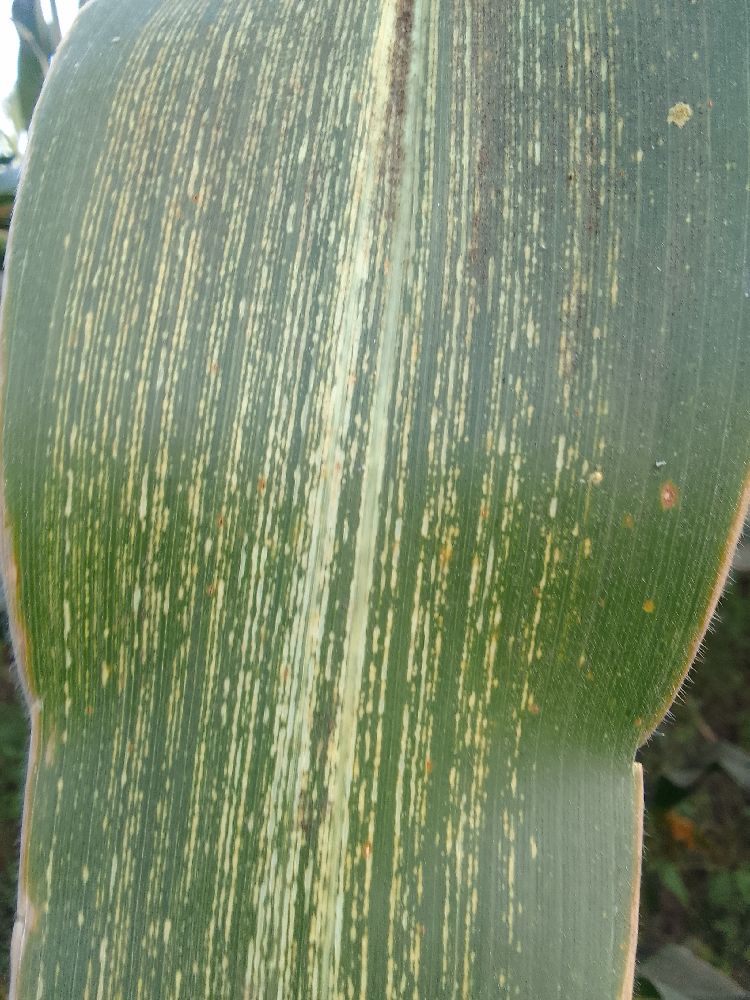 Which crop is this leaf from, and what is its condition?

maize, maize streak virus
